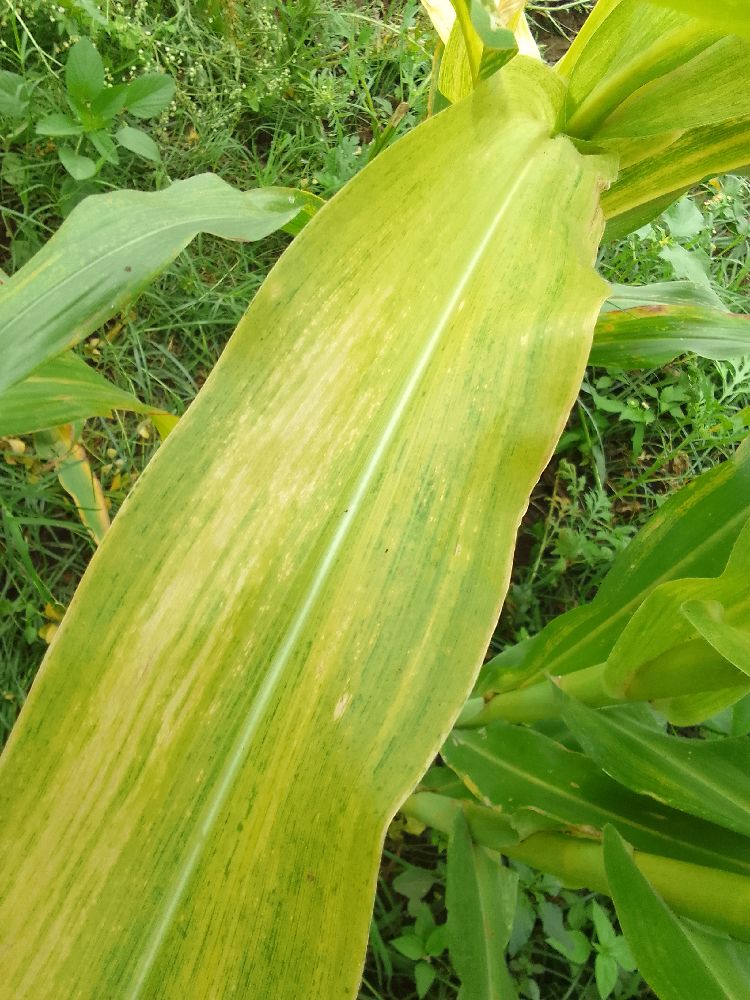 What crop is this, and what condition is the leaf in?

maize, maize lethal necrosis
